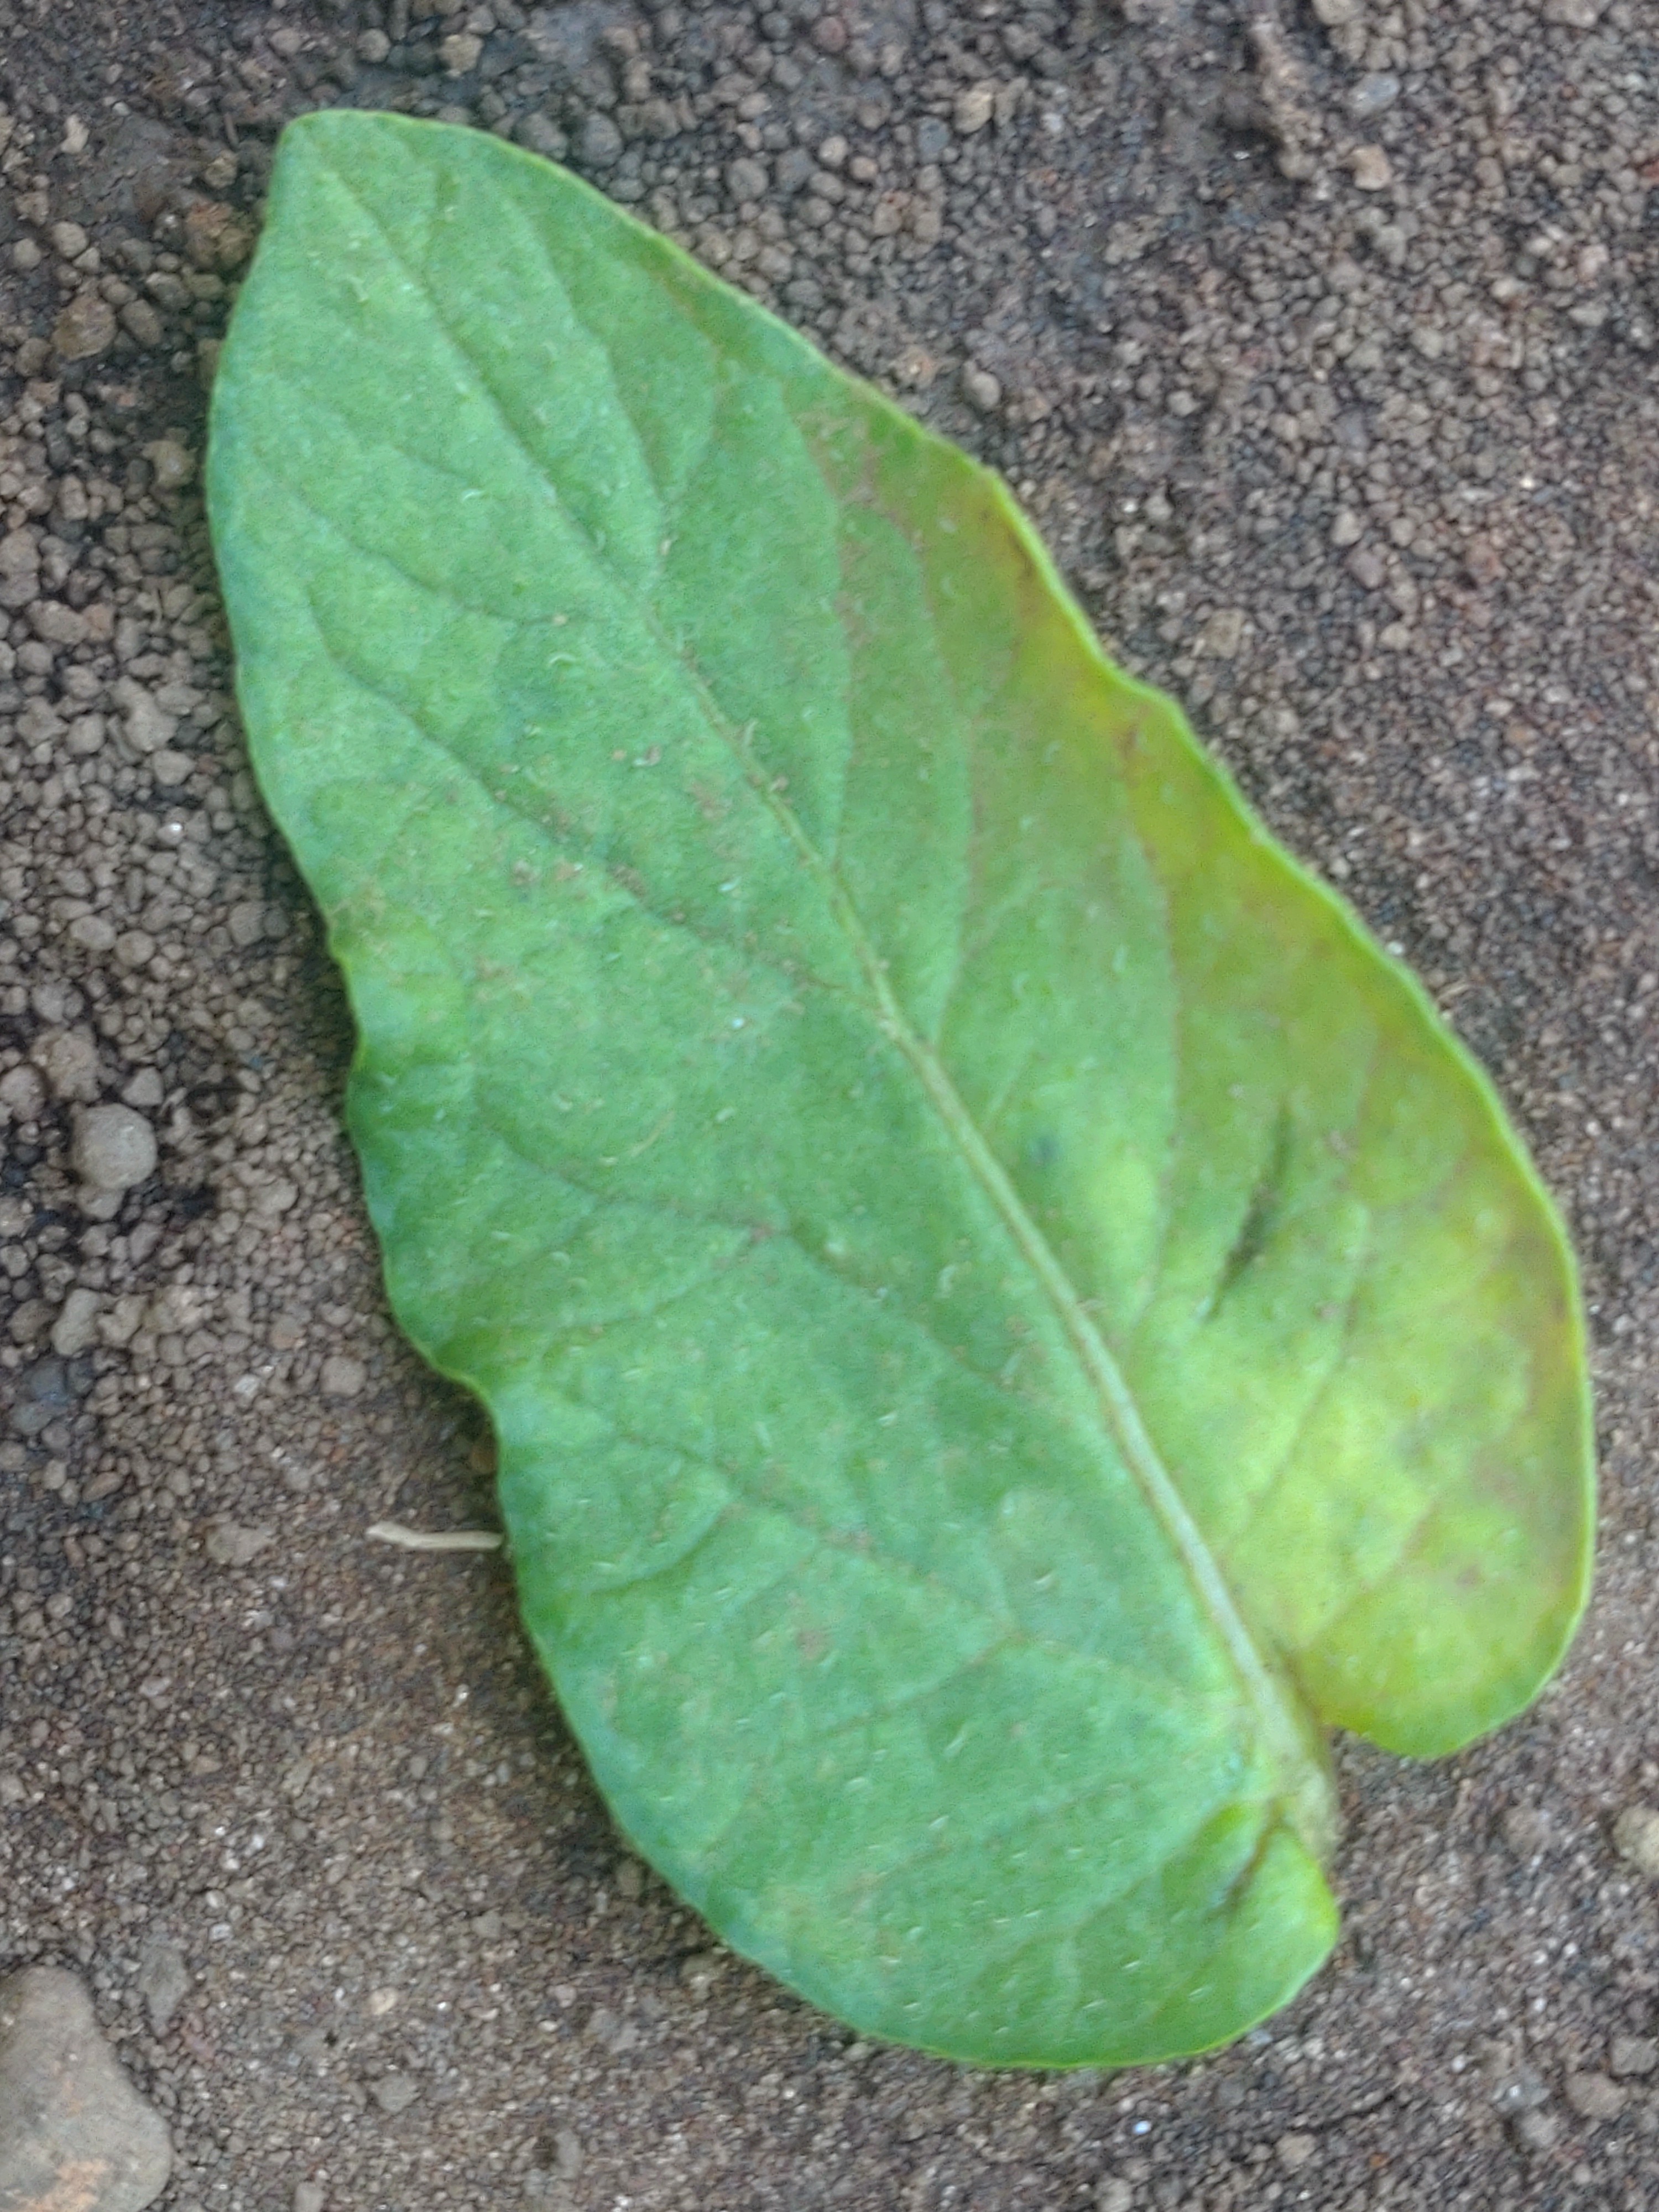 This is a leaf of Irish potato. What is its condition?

late blight
